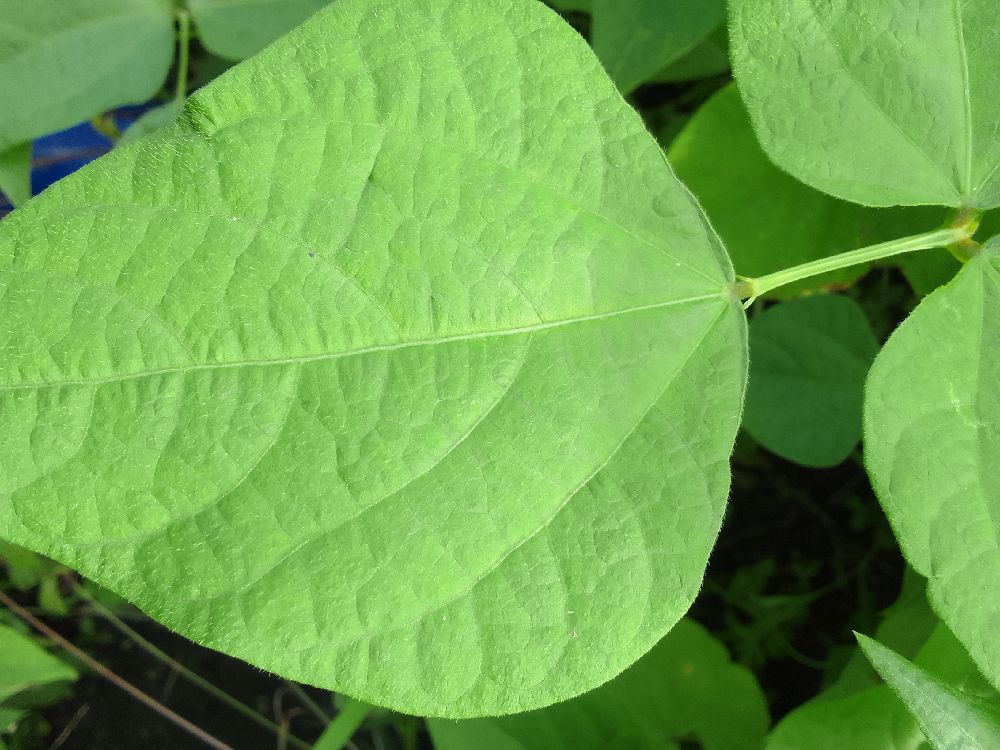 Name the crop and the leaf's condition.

common bean, healthy
